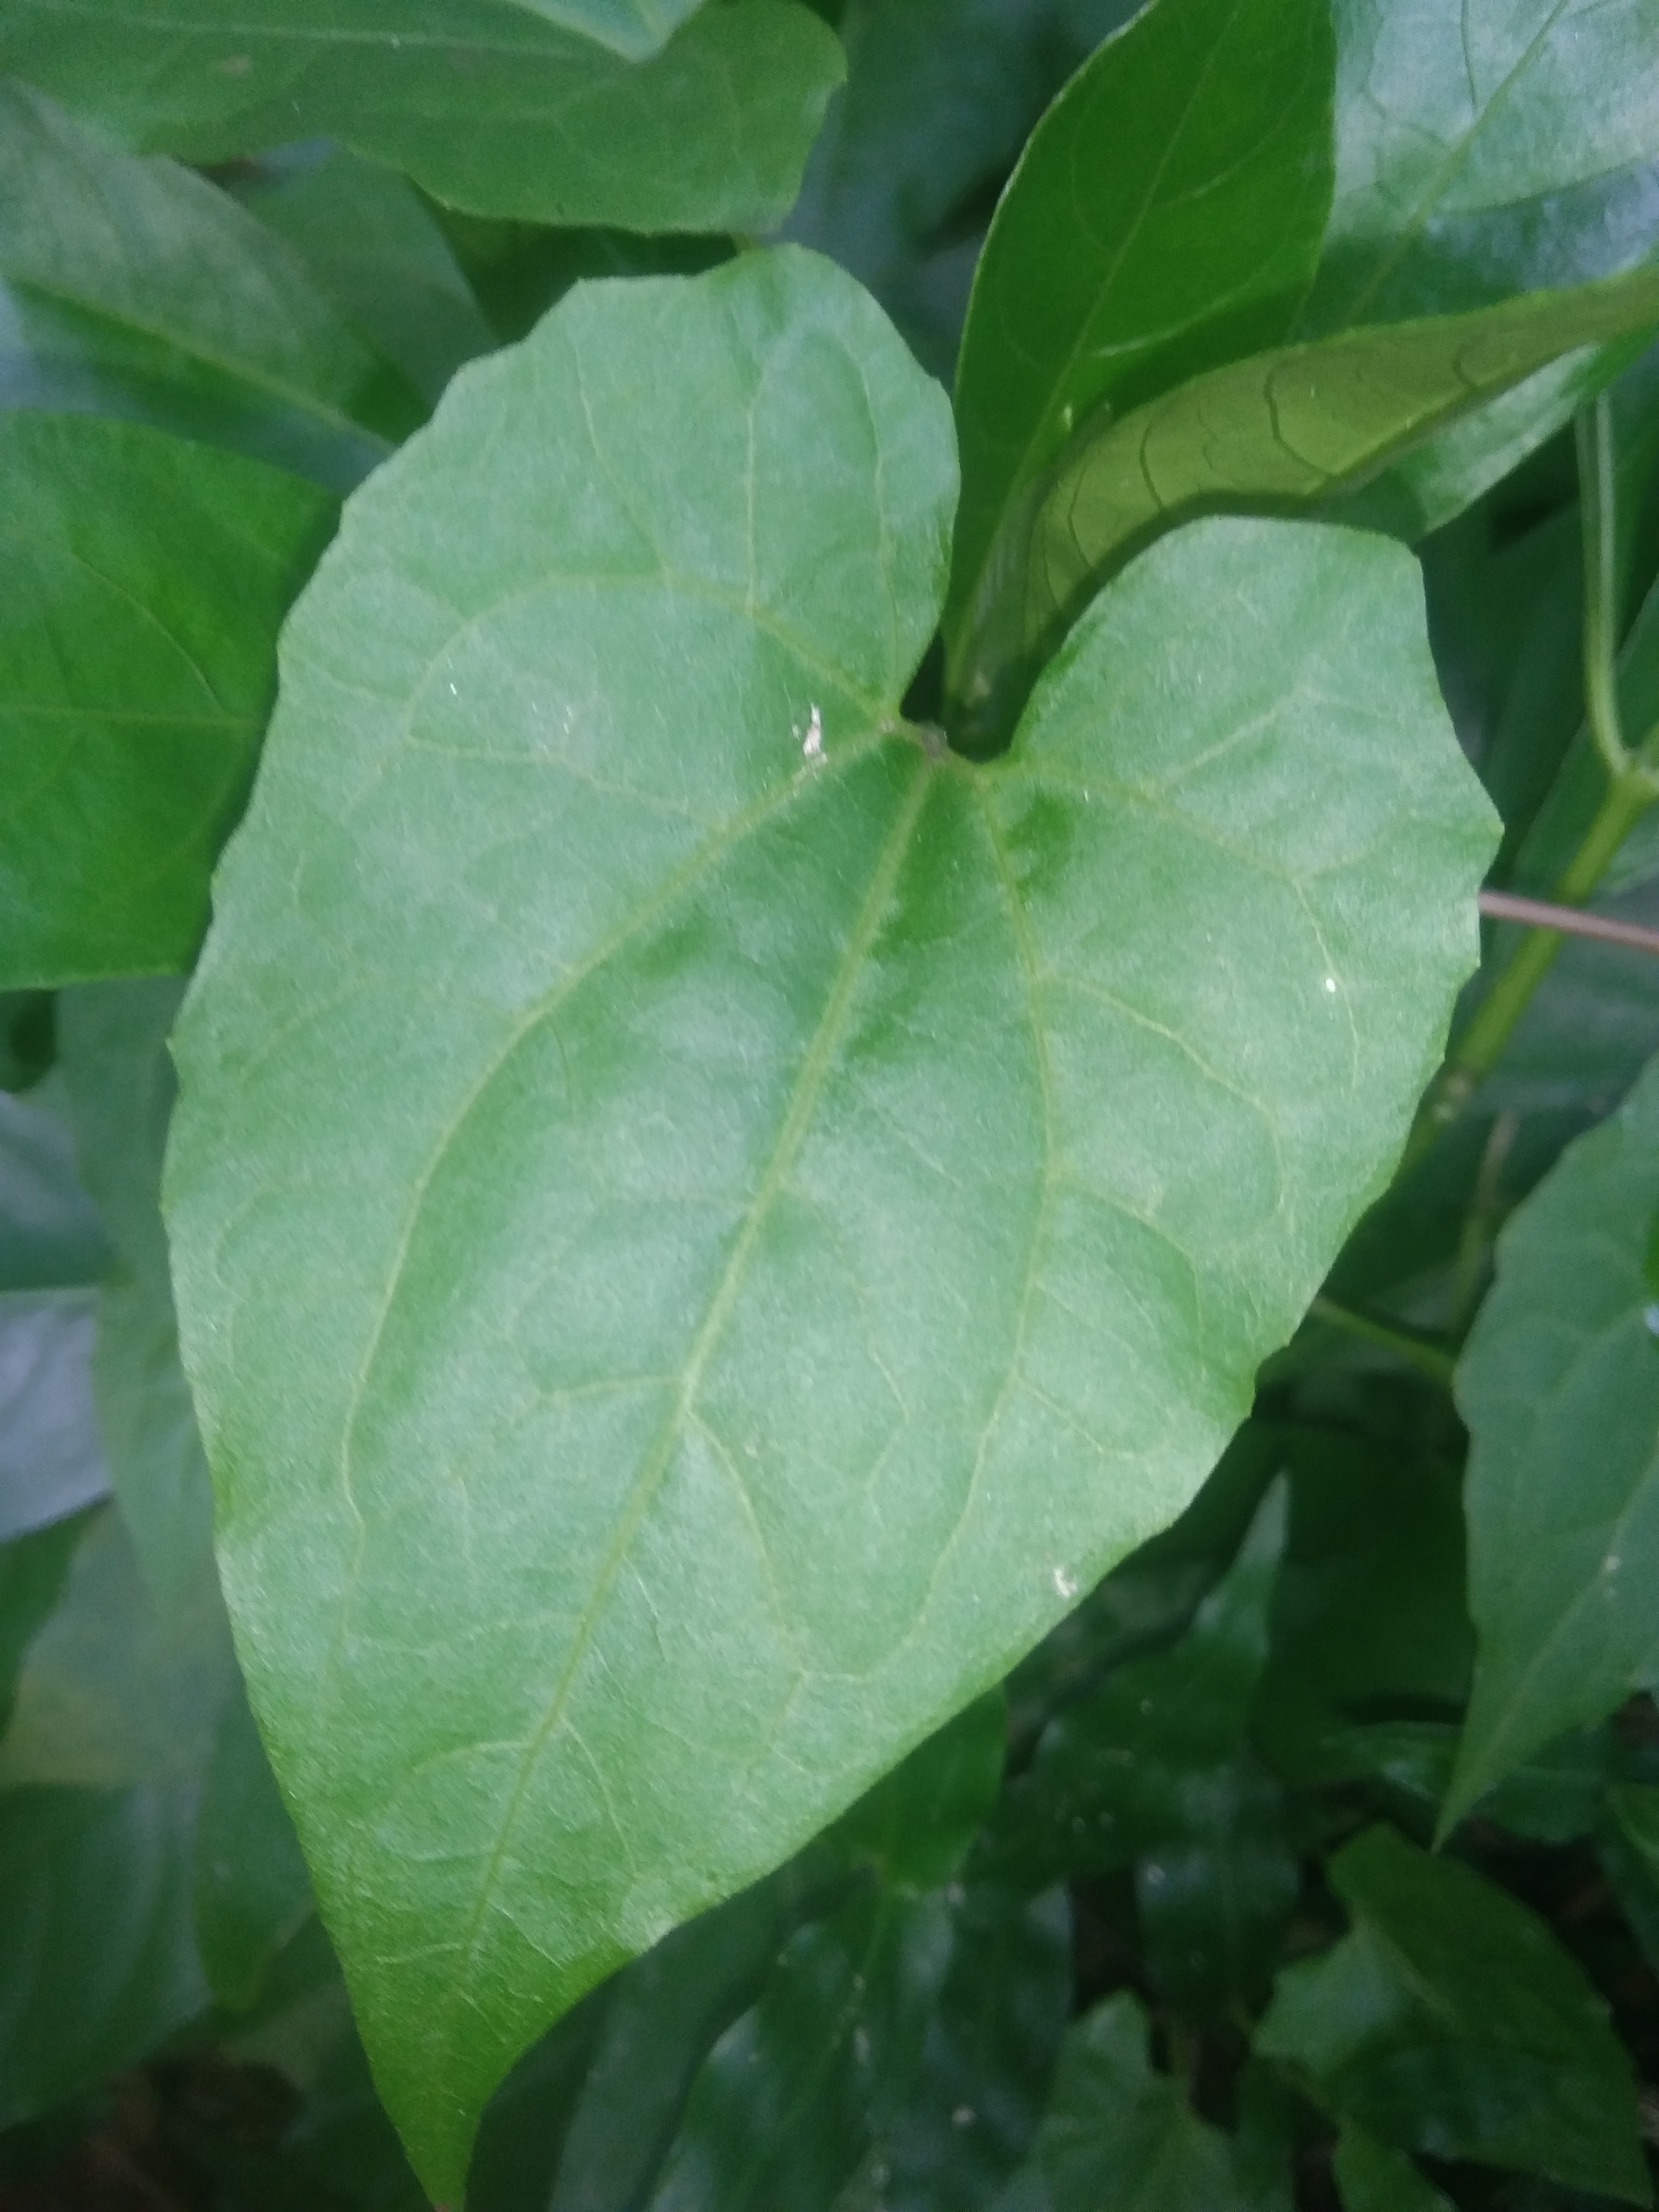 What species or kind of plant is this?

bitter vine
